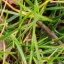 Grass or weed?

grass
